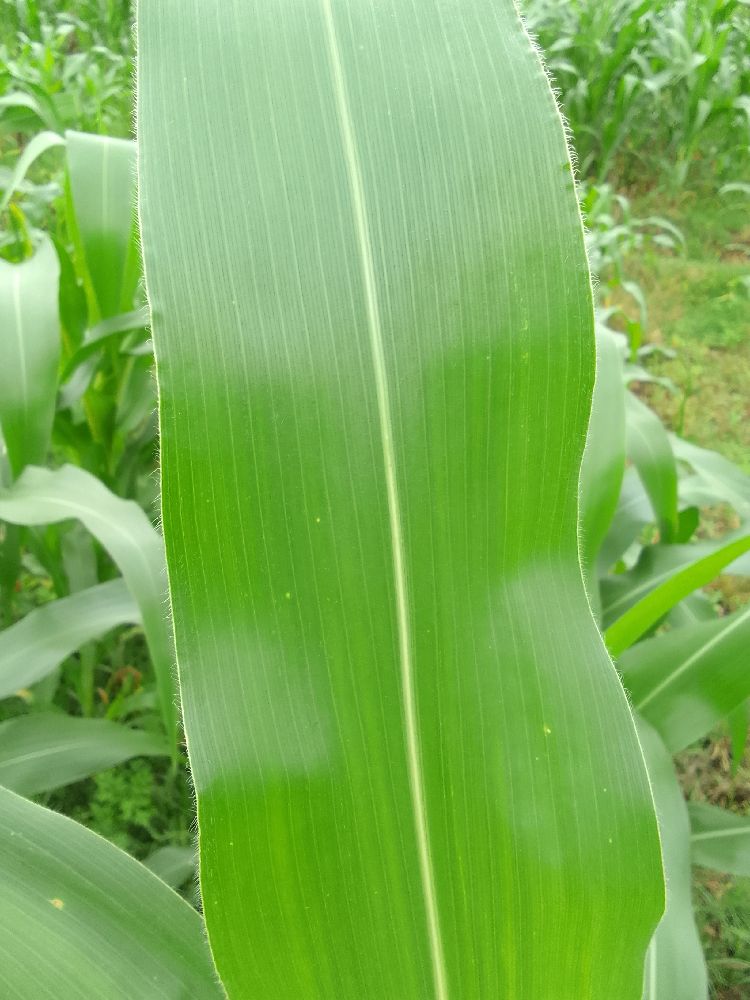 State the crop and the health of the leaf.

maize, healthy
